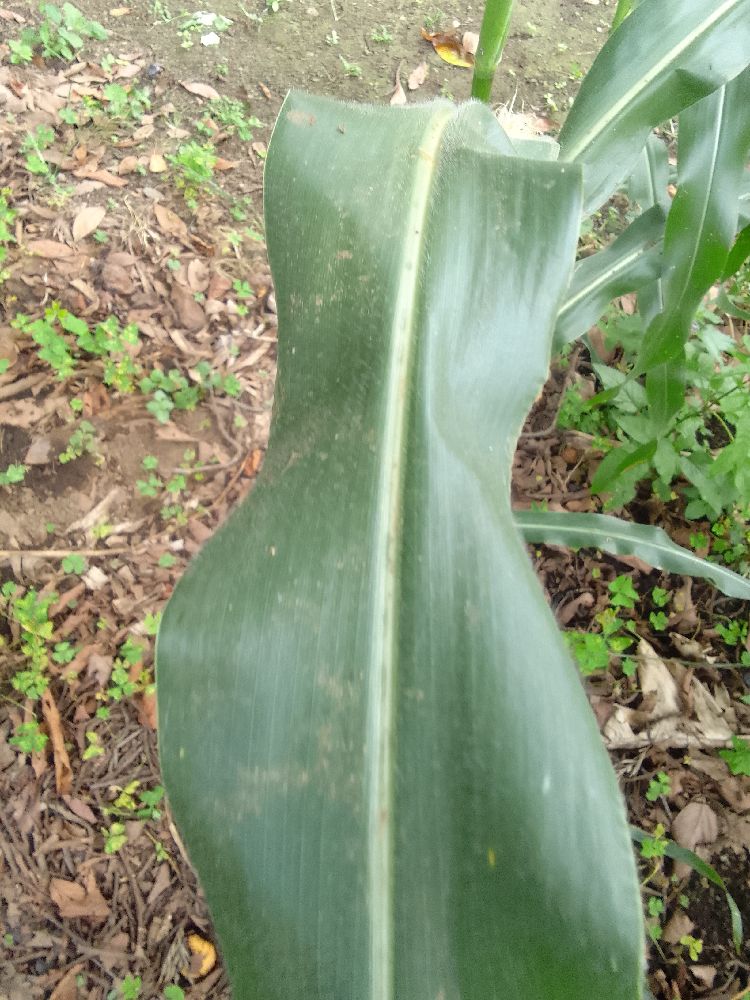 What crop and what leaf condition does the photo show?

maize, healthy
